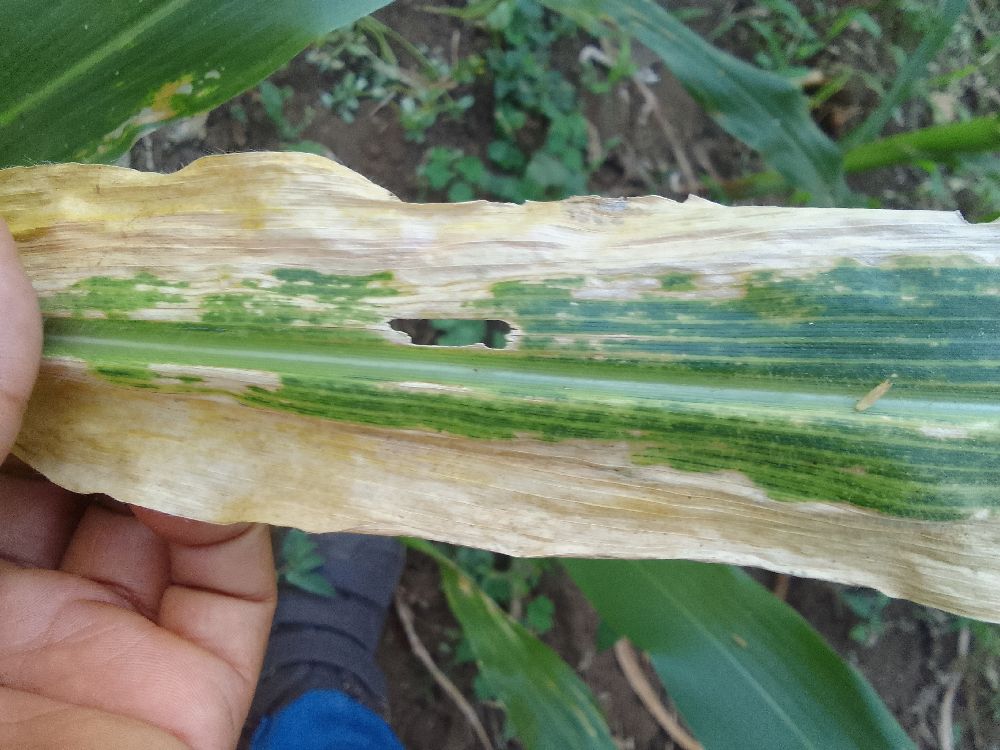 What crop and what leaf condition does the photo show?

maize, maize lethal necrosis
